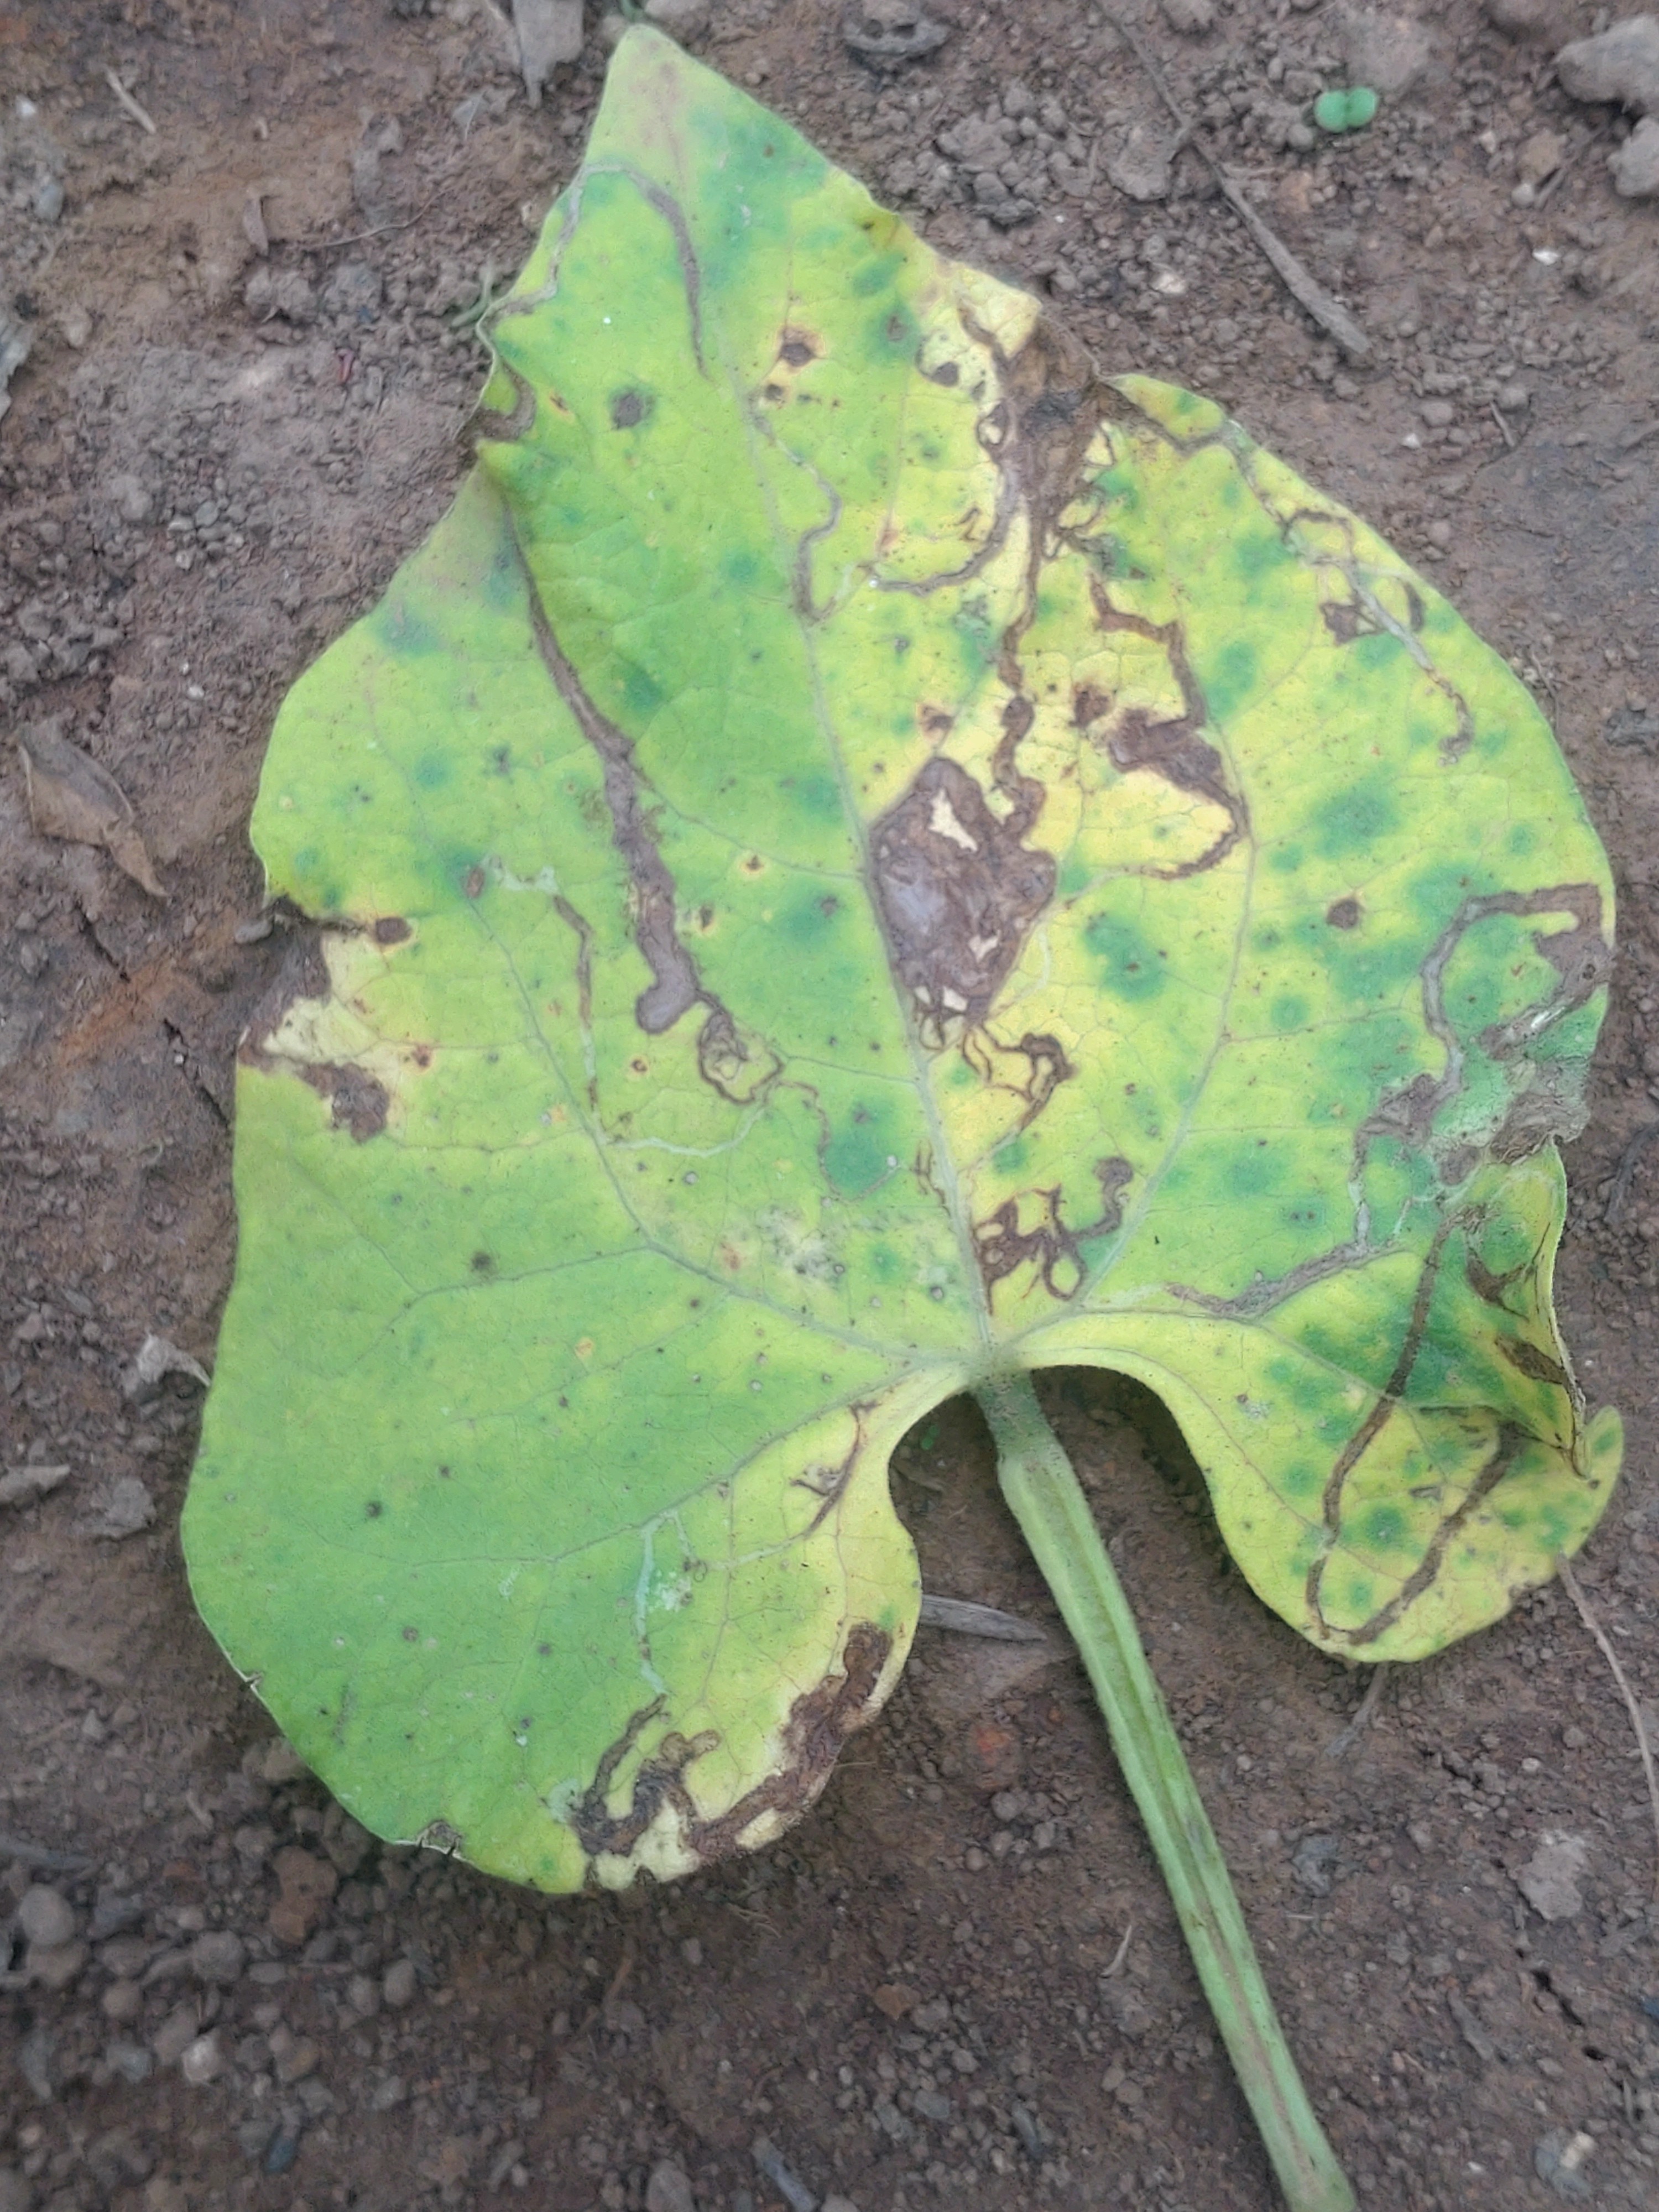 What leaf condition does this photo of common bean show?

anthracnose
